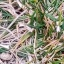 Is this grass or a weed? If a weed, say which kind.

grass
